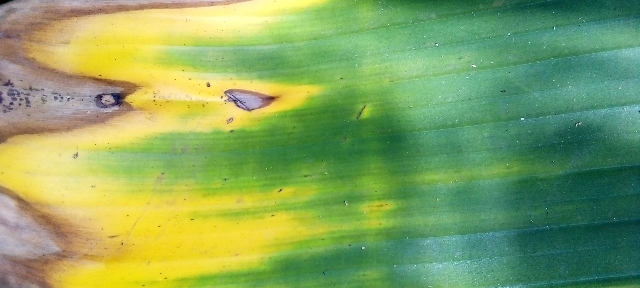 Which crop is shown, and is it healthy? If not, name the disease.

banana, fusarium wilt race 1
